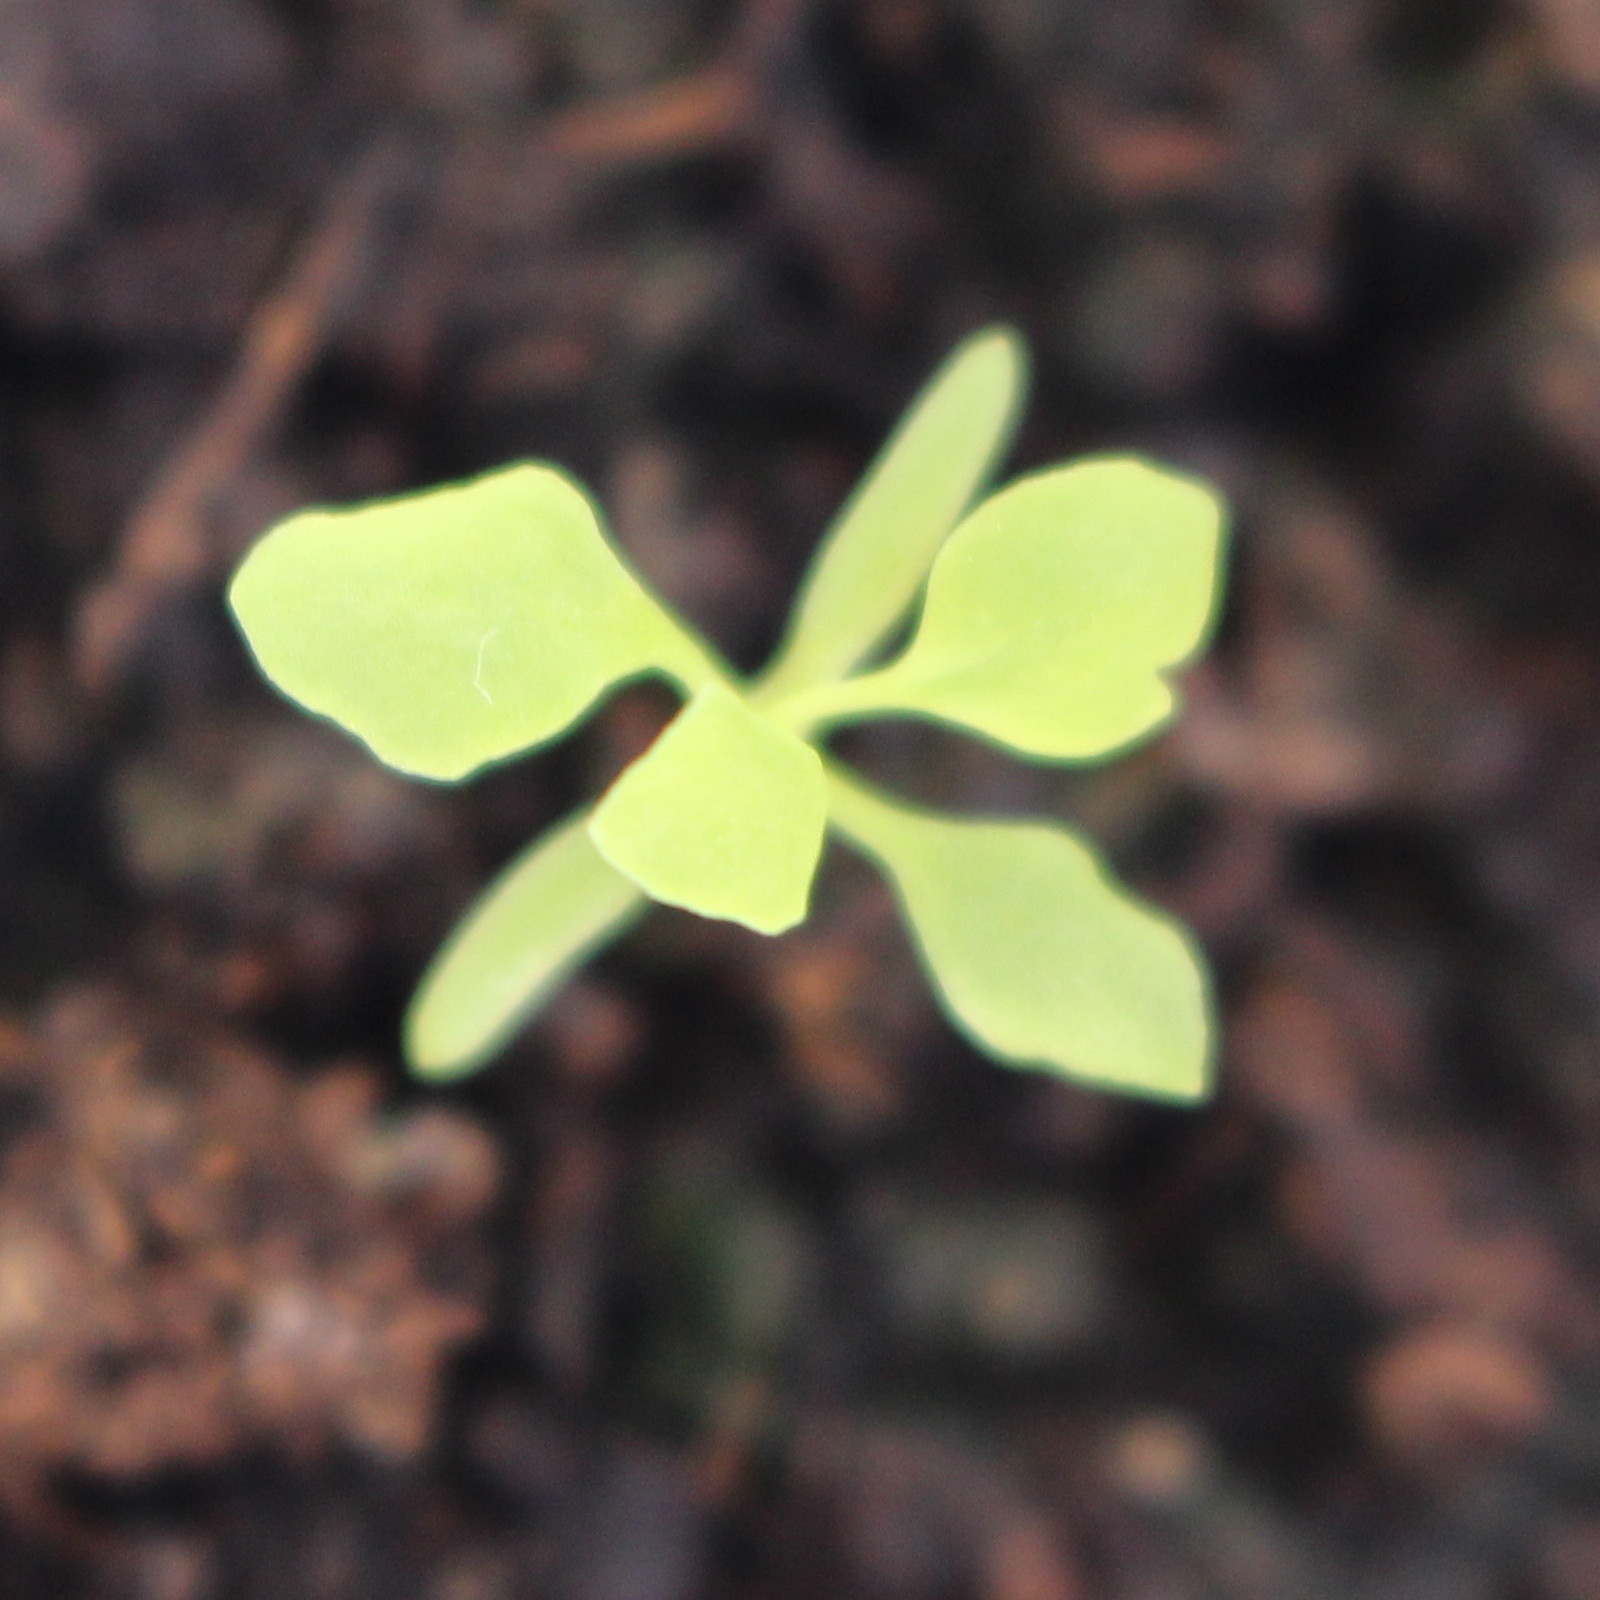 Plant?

Papaver rhoeas
